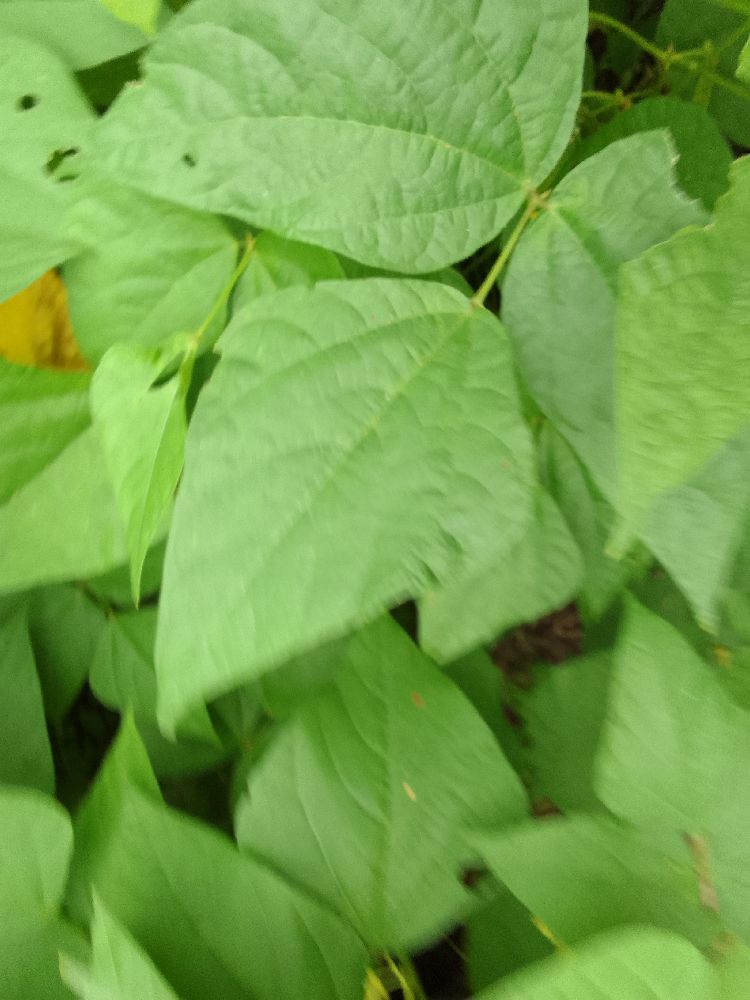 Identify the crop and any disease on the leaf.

common bean, healthy
